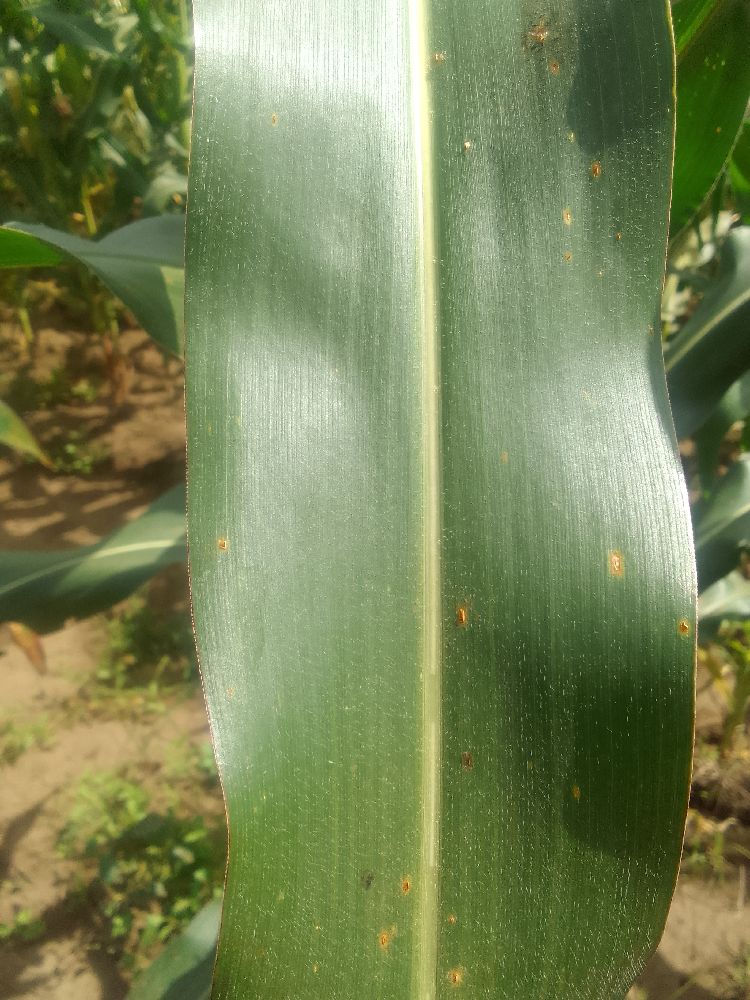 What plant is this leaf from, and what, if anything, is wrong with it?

maize, healthy
